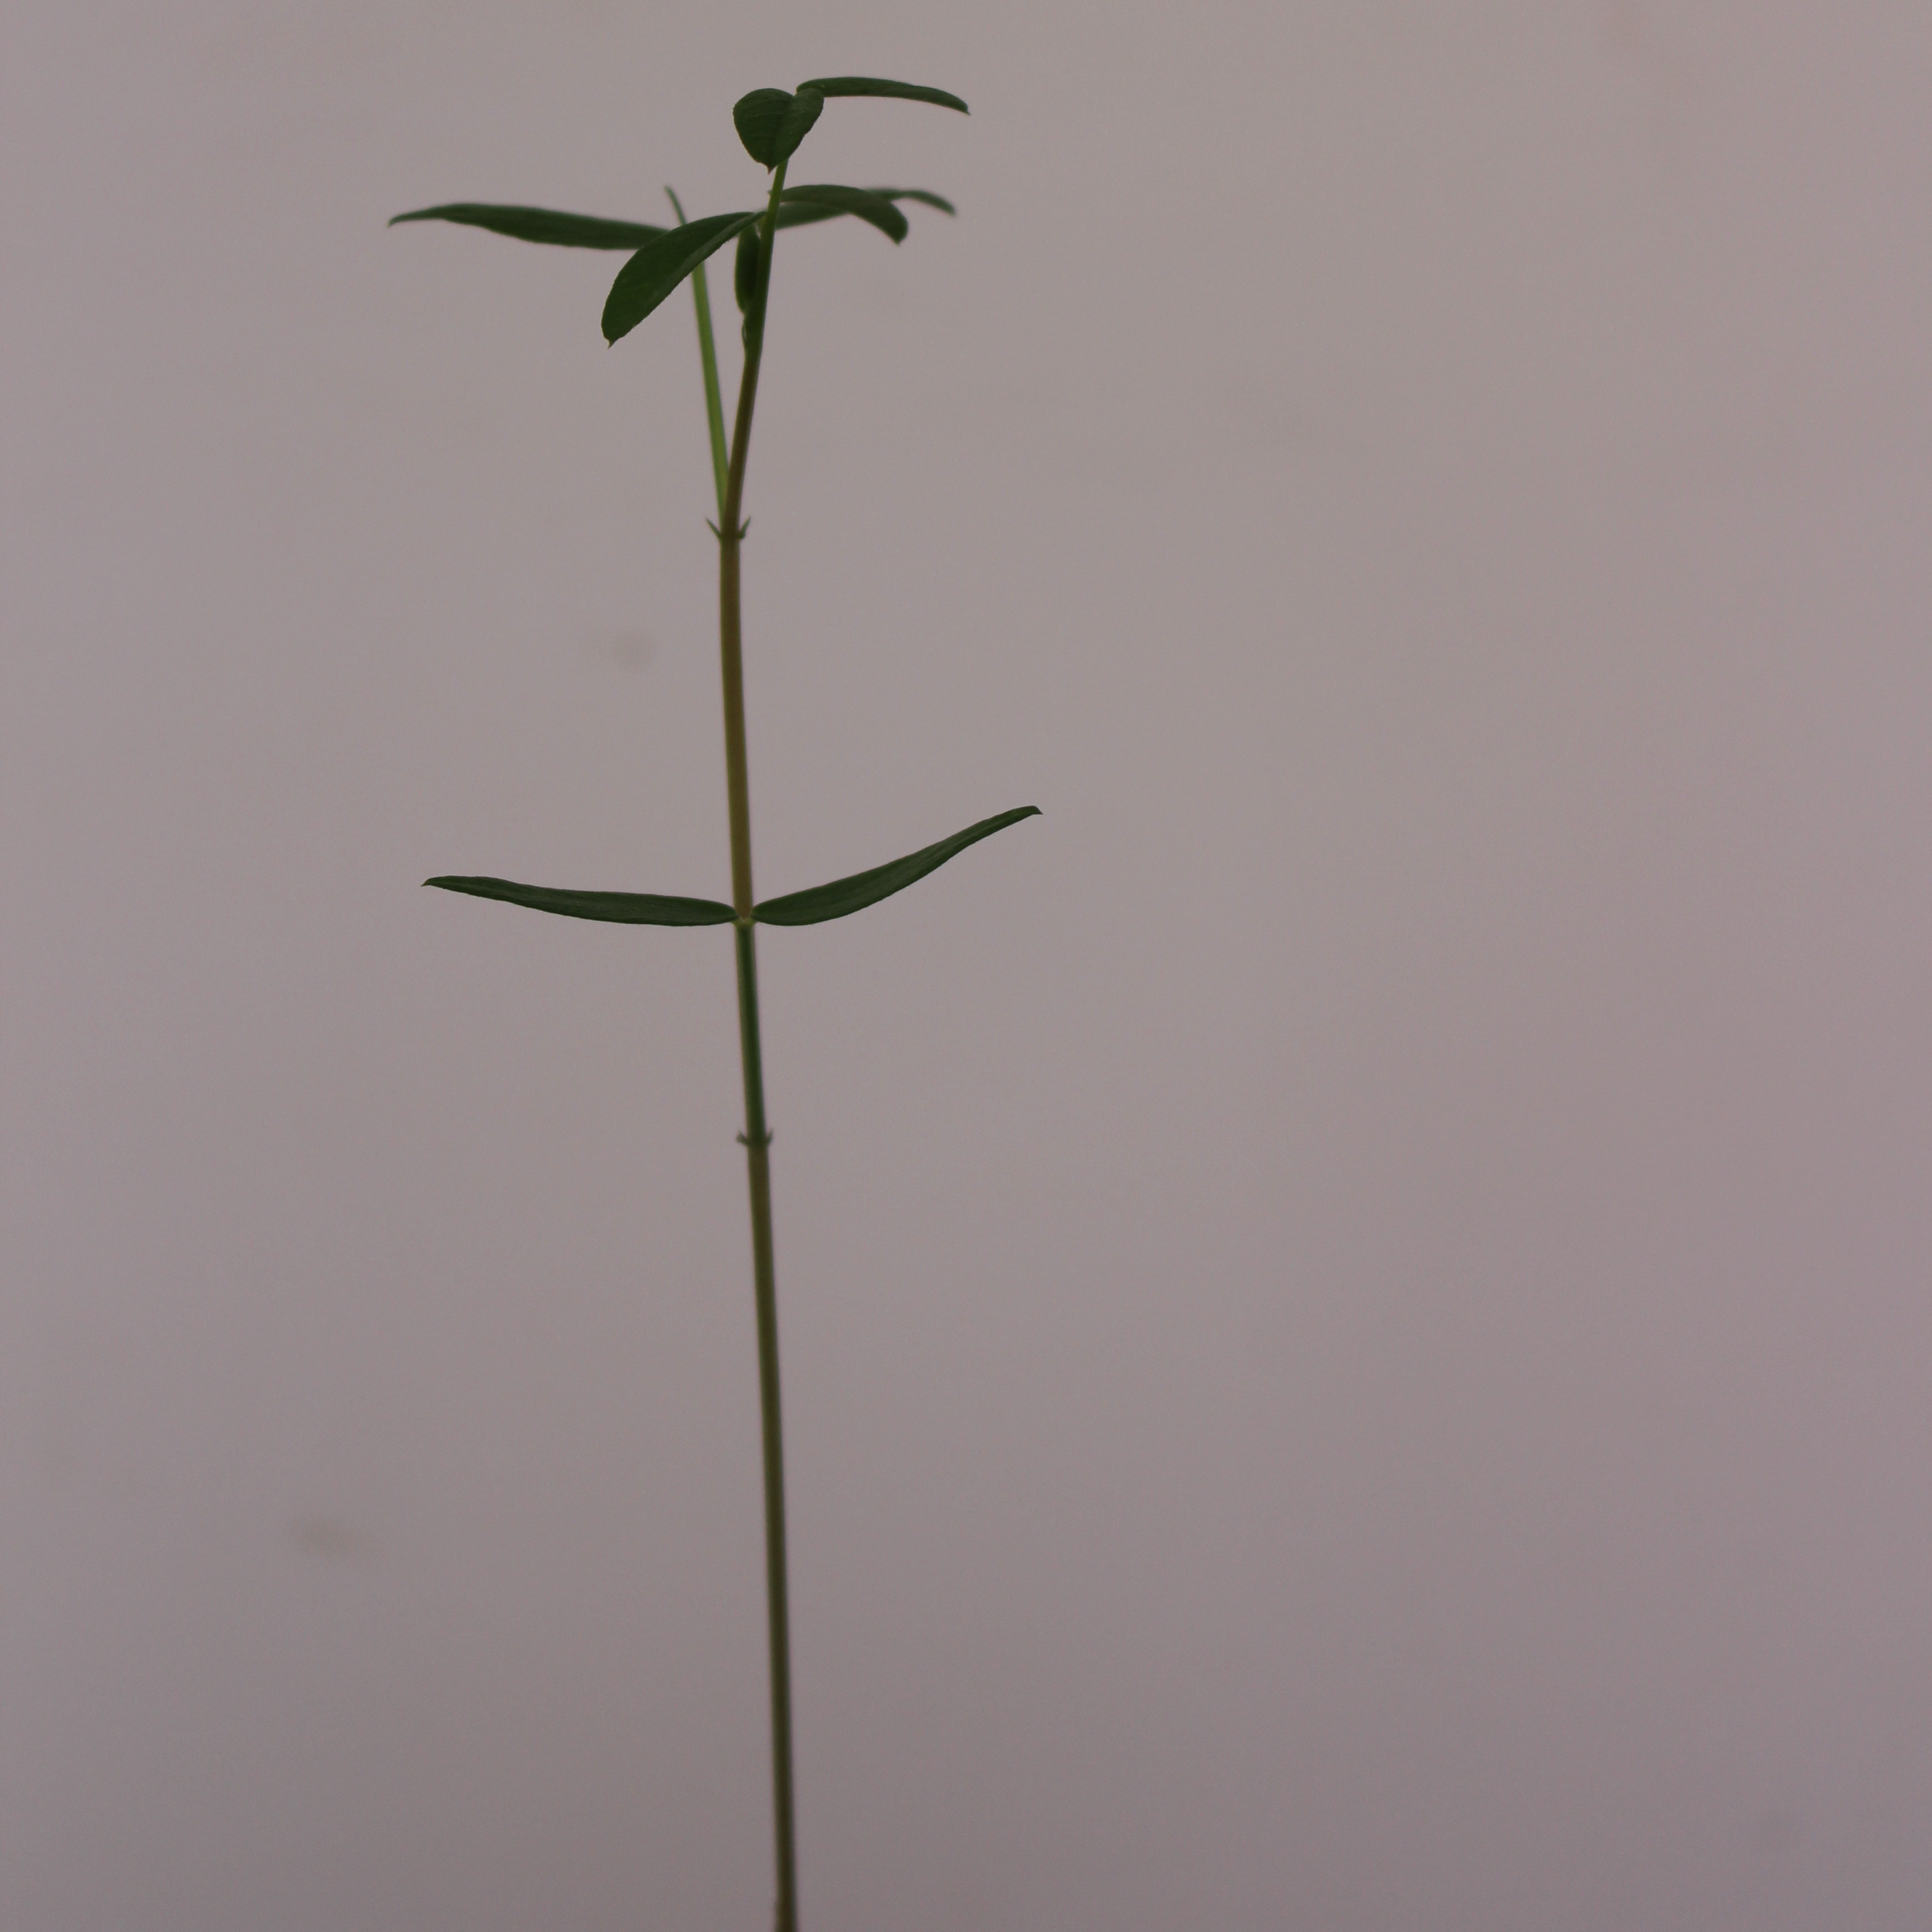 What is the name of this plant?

Vicia sativa
